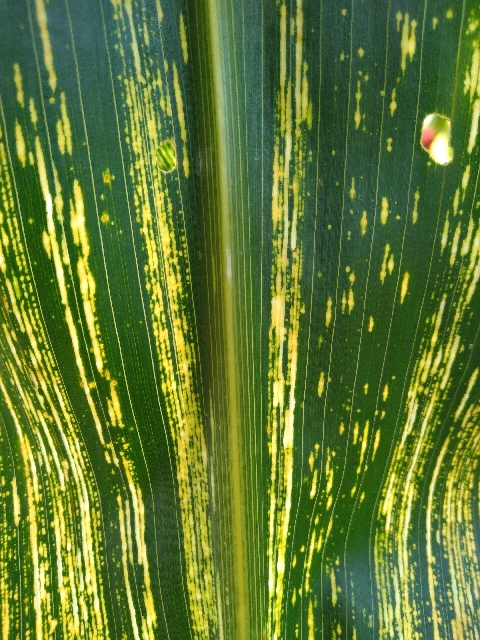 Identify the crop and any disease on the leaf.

maize, maize streak virus
